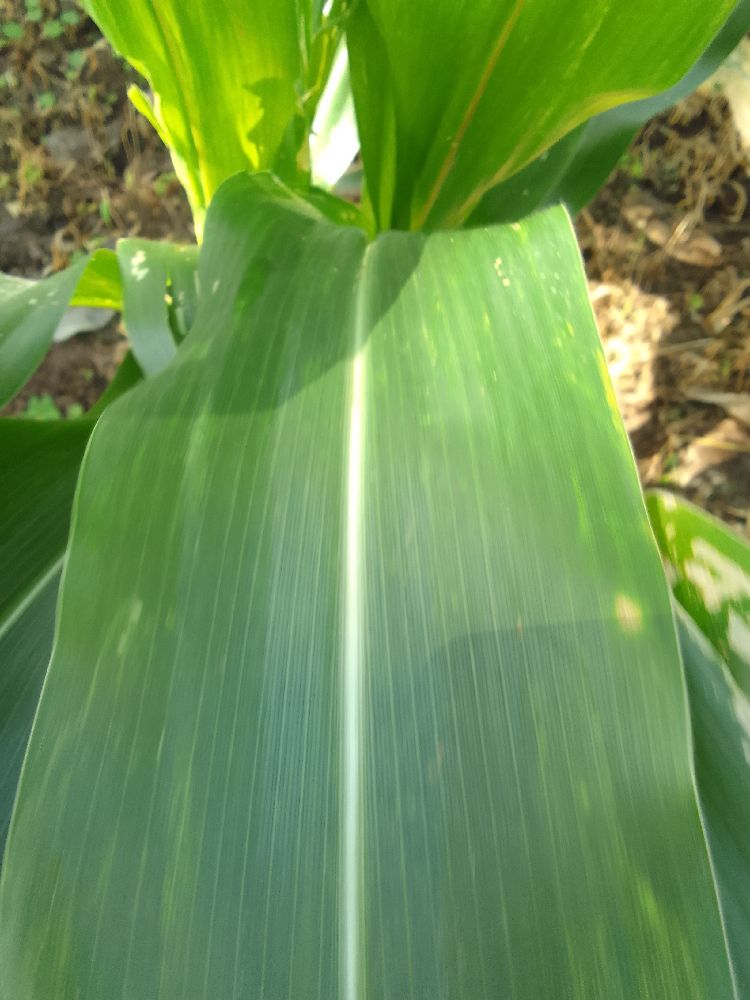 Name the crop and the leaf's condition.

maize, healthy
